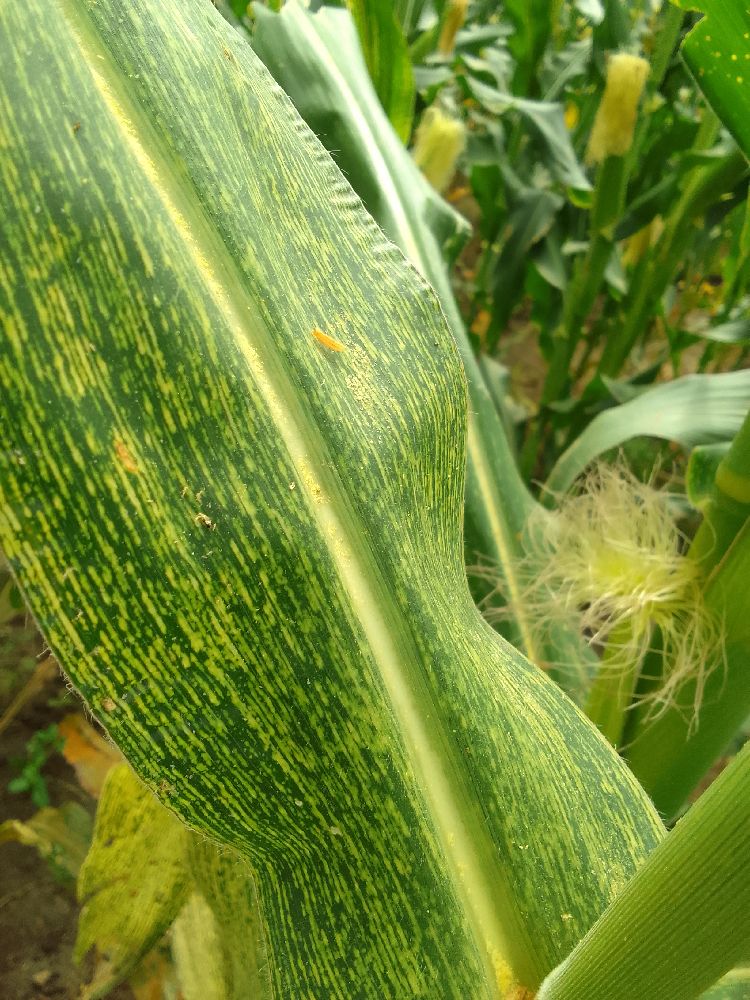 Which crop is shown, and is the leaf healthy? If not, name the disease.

maize, maize streak virus
